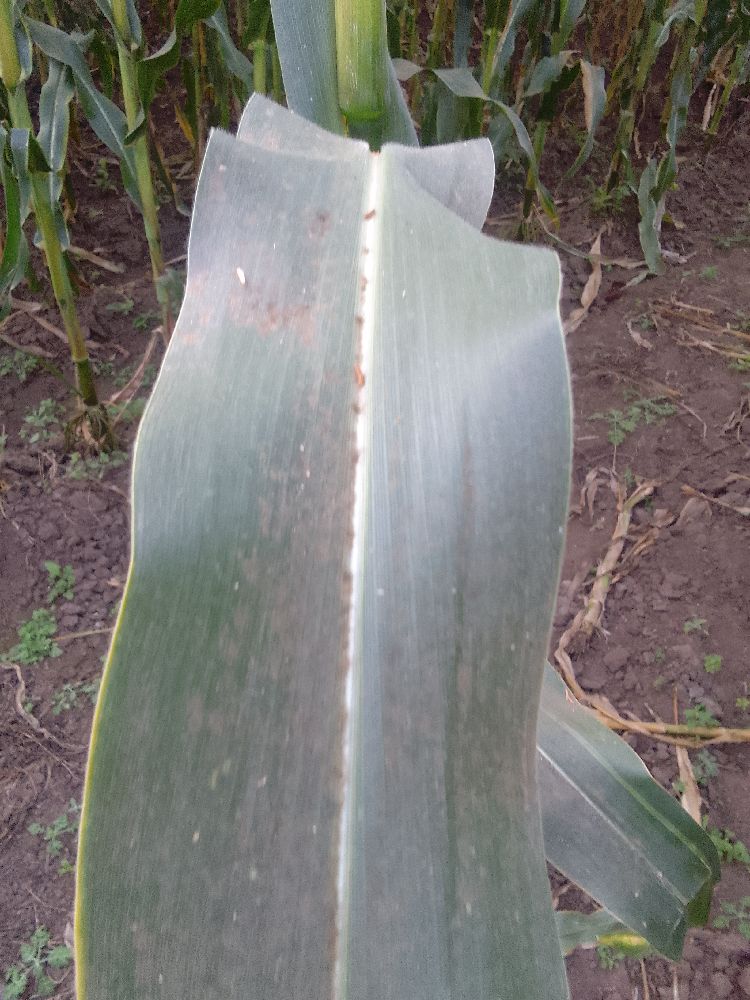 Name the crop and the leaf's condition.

maize, healthy
